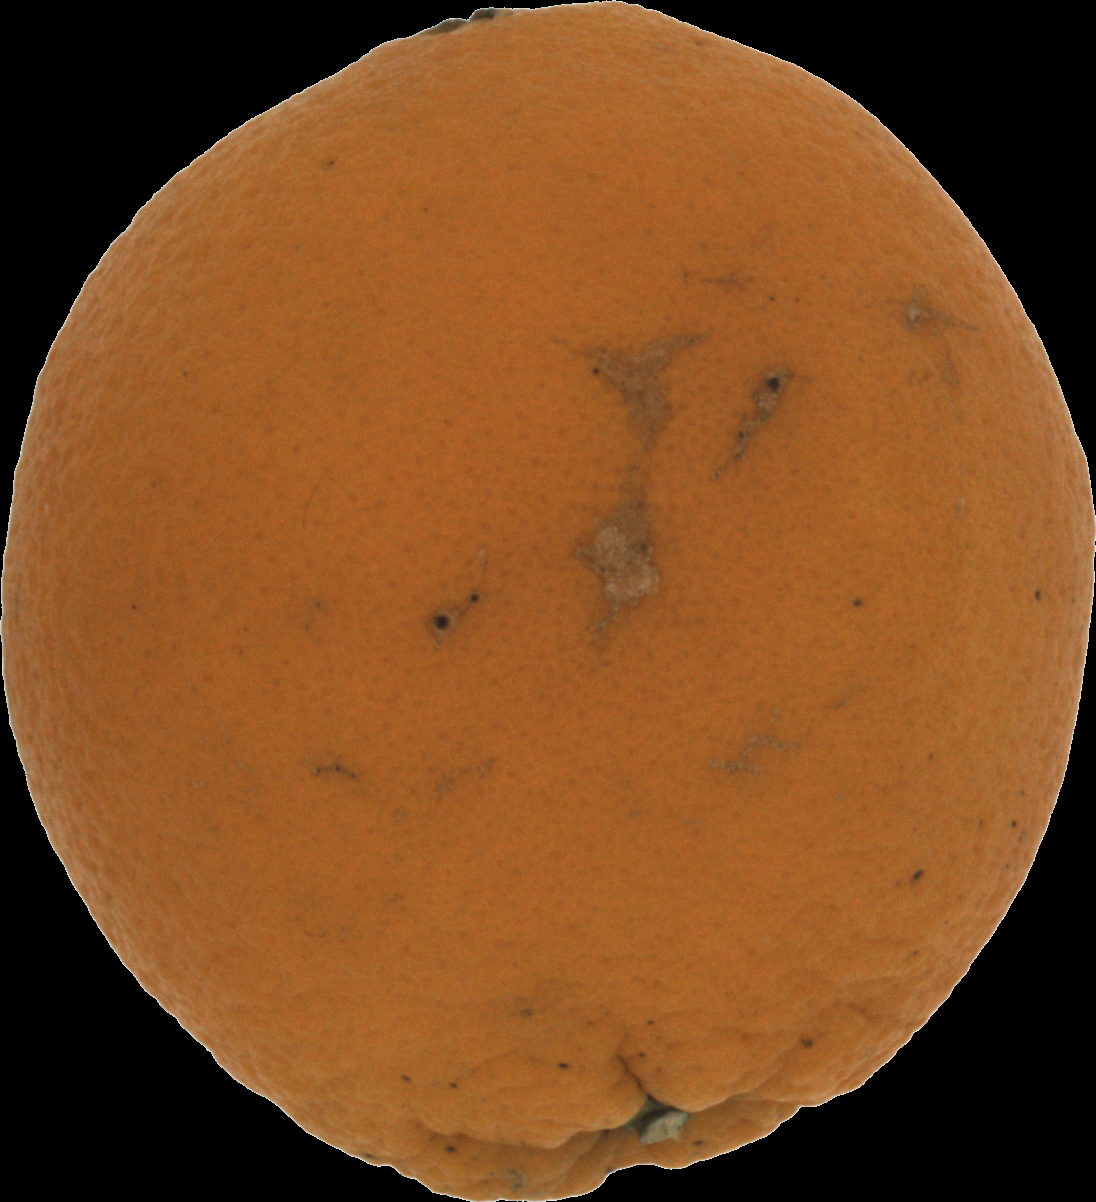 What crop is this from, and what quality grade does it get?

orange, bad
